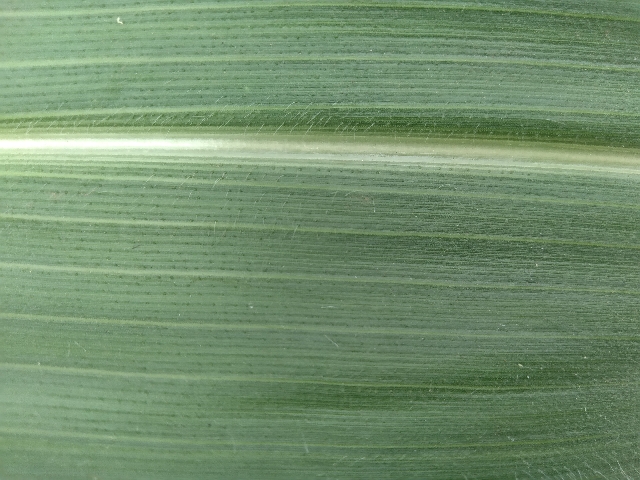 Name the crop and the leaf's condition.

maize, healthy
